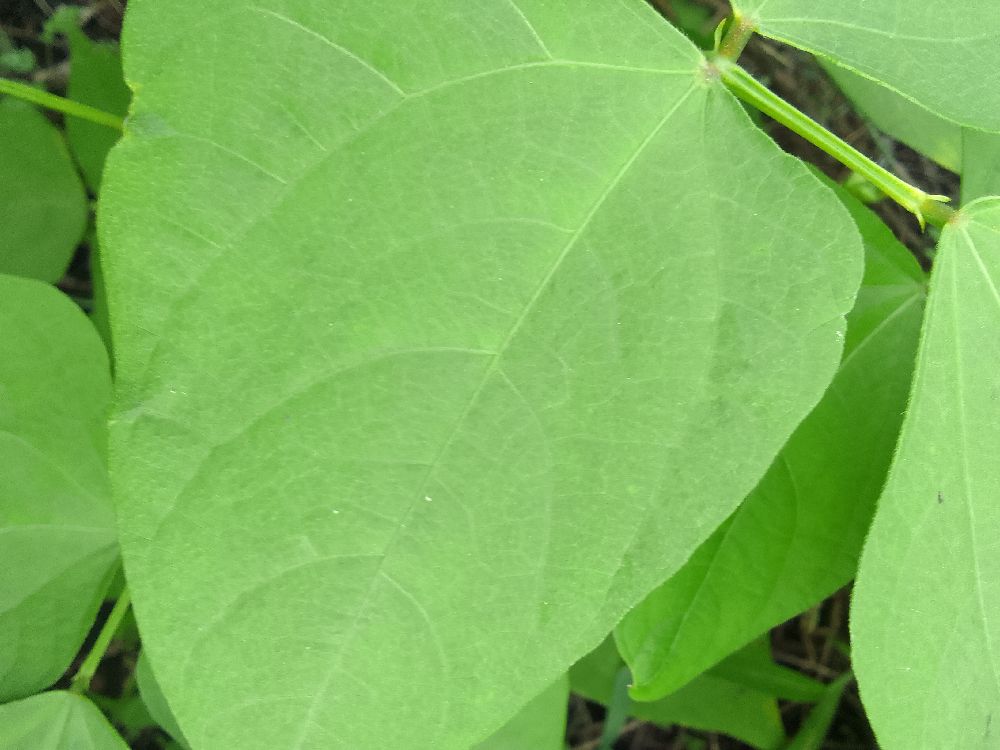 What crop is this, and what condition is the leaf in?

common bean, healthy
